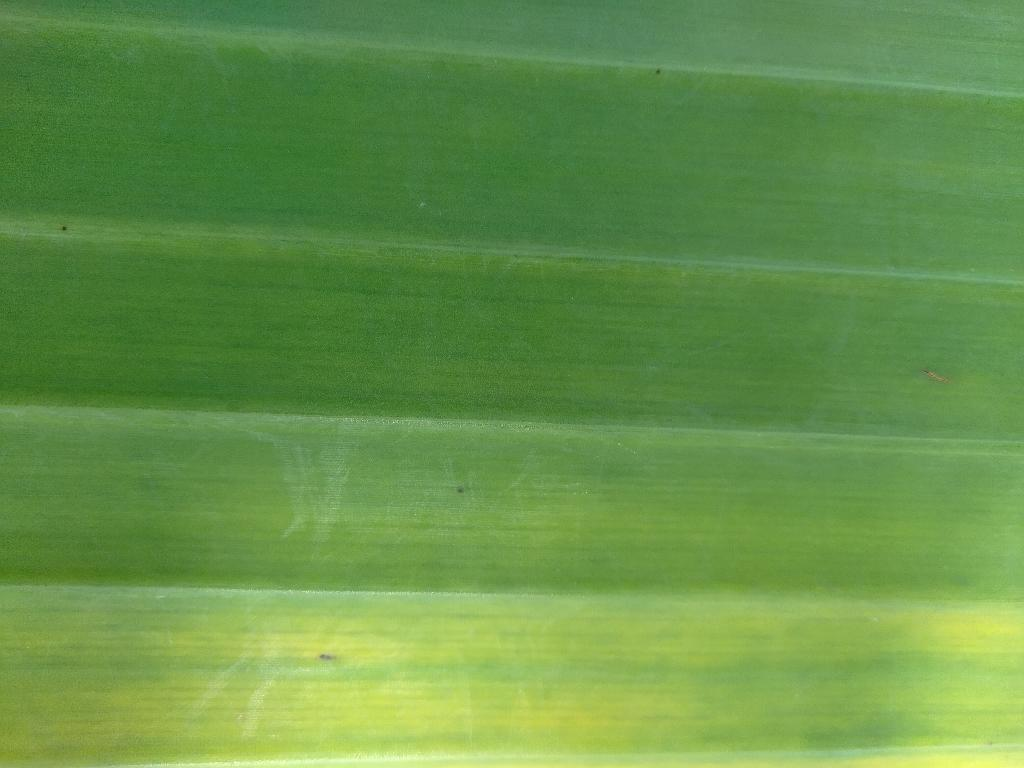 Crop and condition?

banana, fusarium wilt race 1
